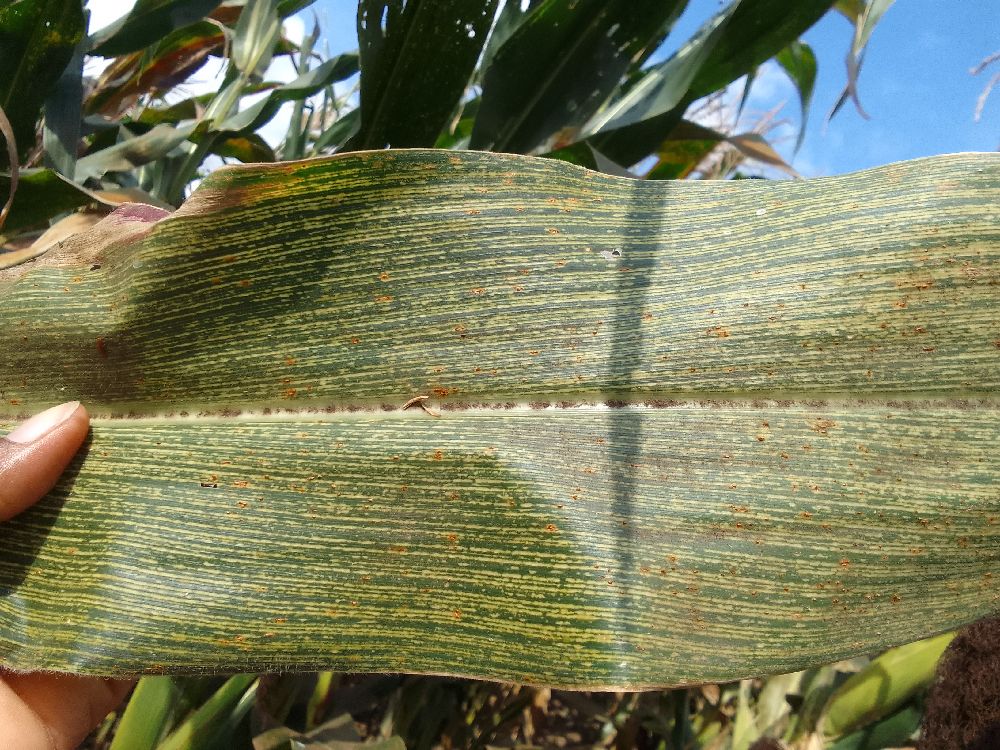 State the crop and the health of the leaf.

maize, maize streak virus
